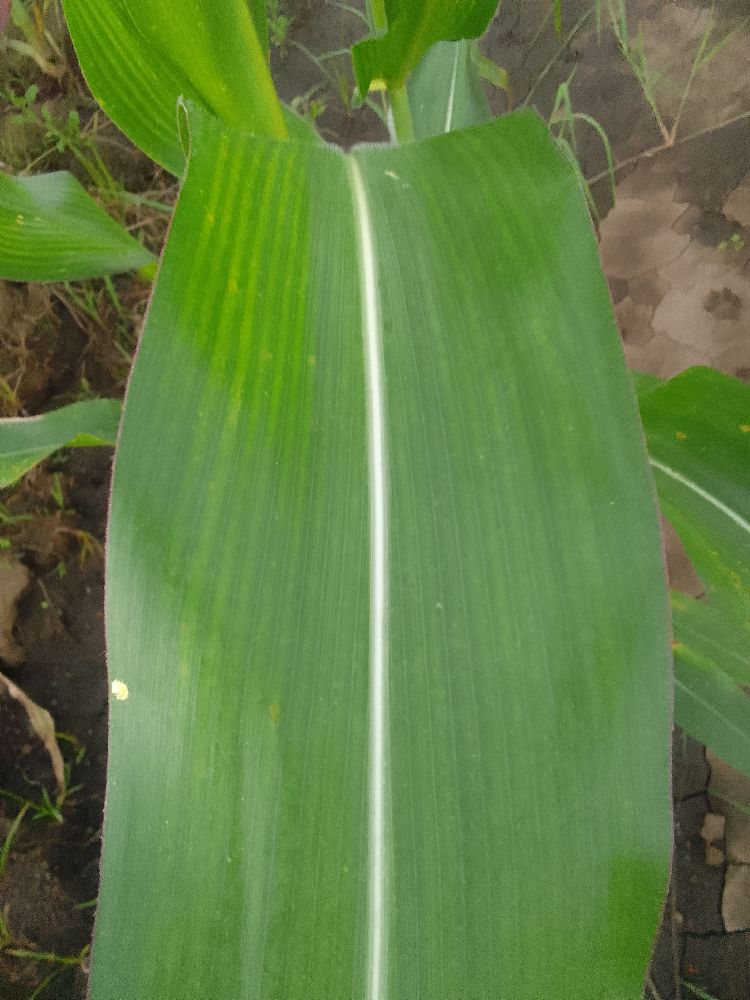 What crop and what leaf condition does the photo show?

common bean, healthy
